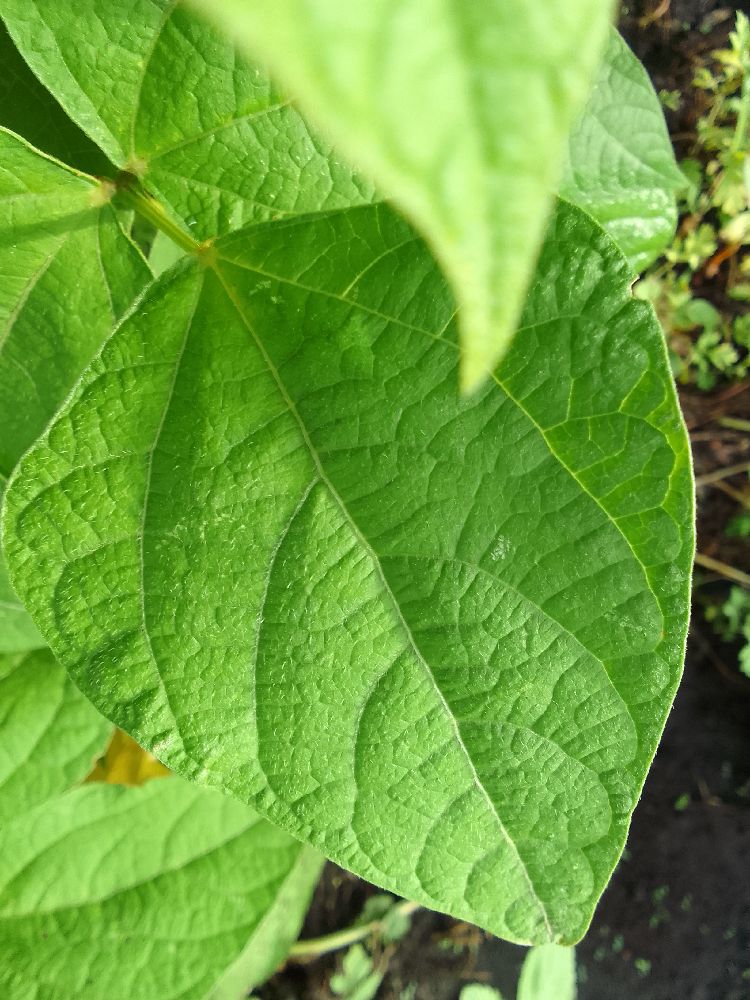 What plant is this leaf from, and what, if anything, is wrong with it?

common bean, healthy
